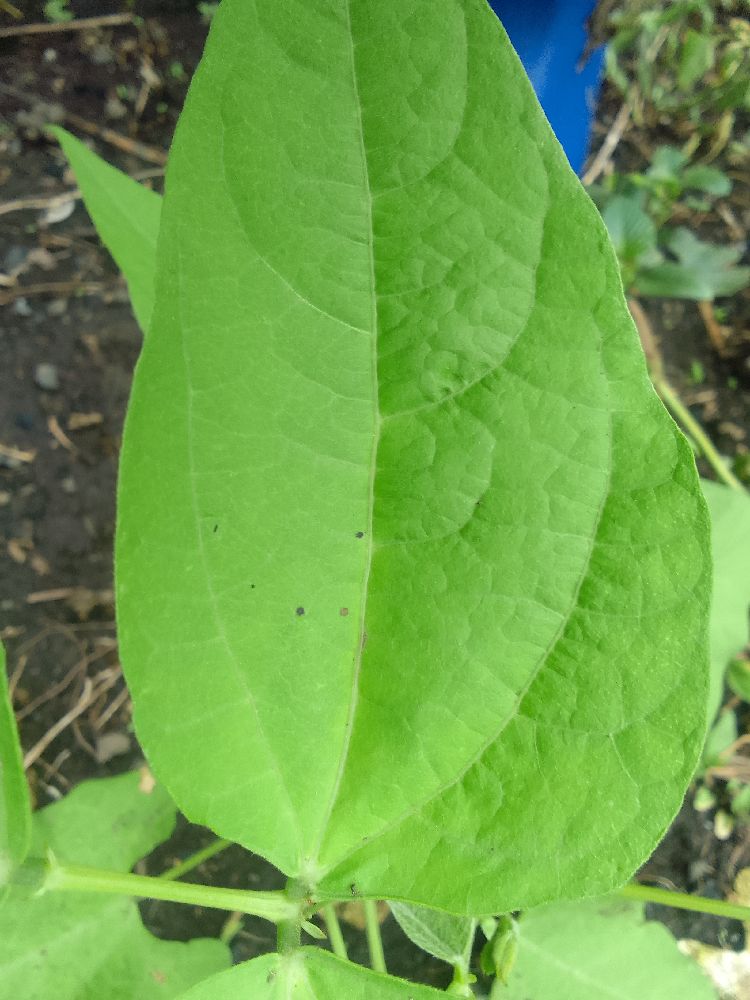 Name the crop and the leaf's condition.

common bean, healthy
